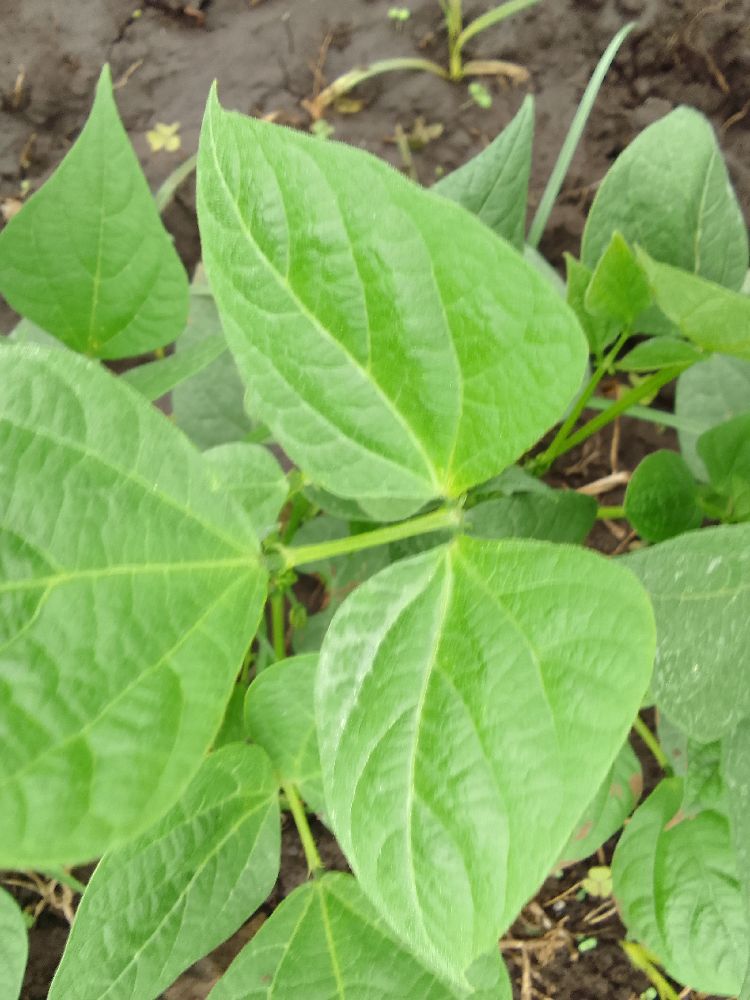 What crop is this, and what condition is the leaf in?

common bean, healthy
